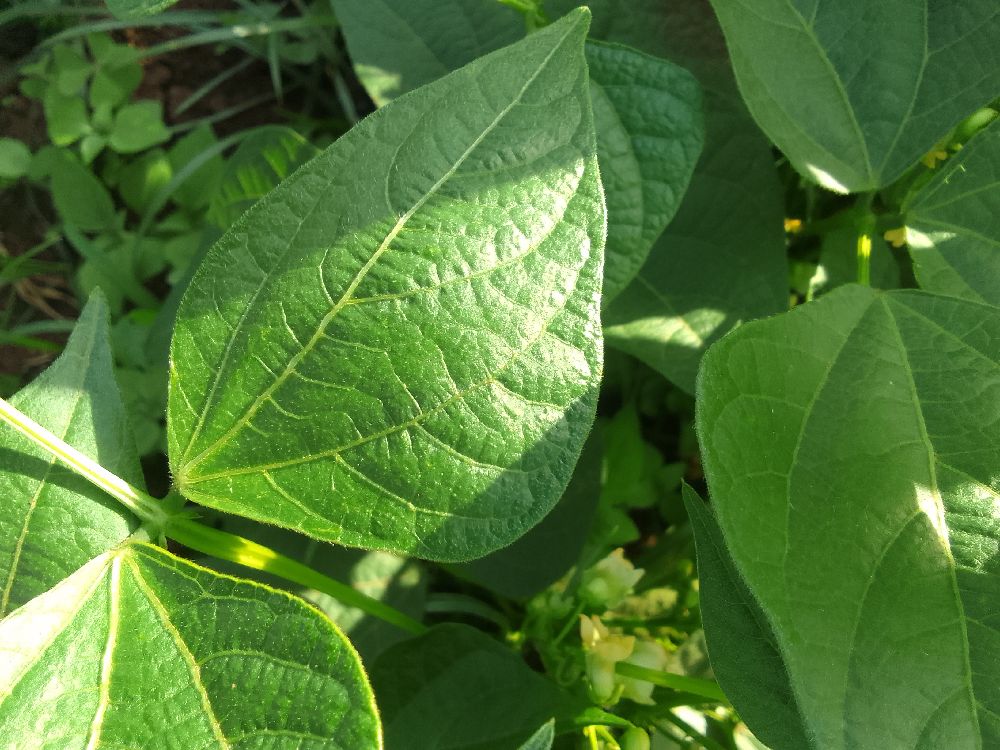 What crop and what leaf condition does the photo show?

common bean, healthy
